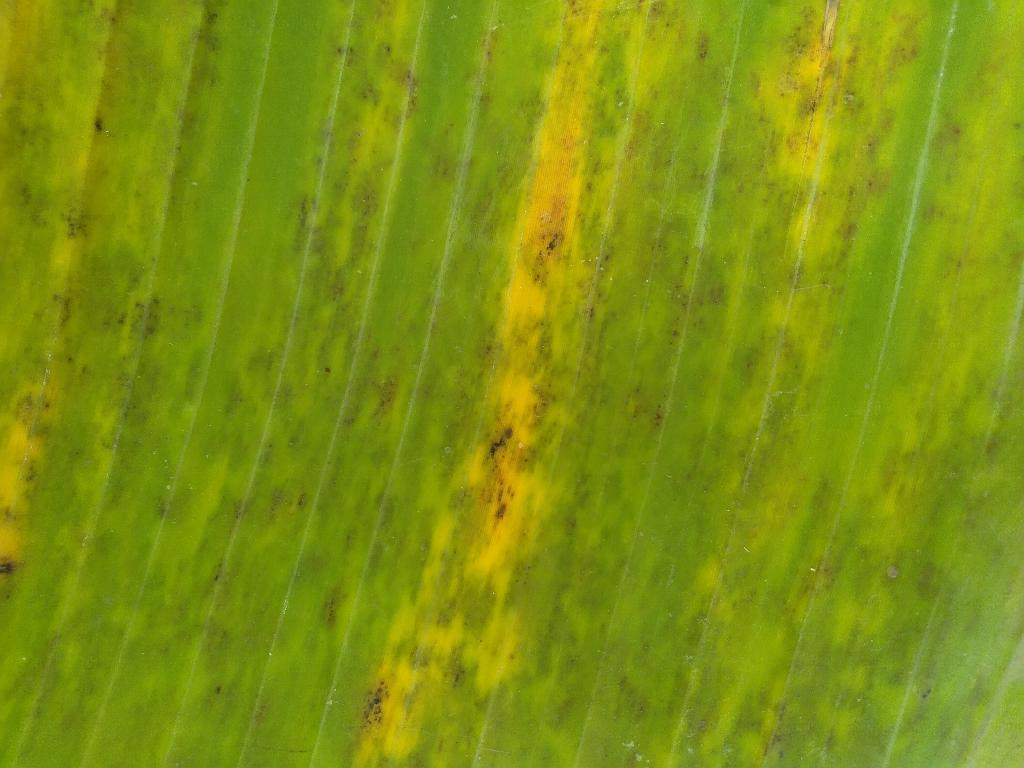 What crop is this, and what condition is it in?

banana, black sigatoka
